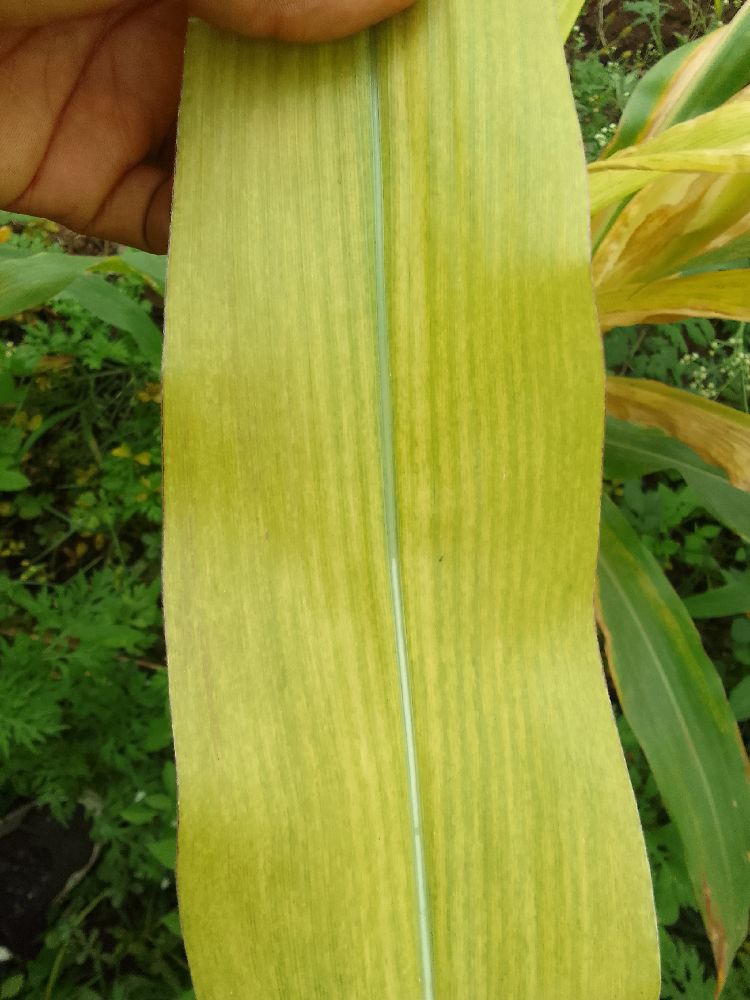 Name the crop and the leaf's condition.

maize, maize lethal necrosis
